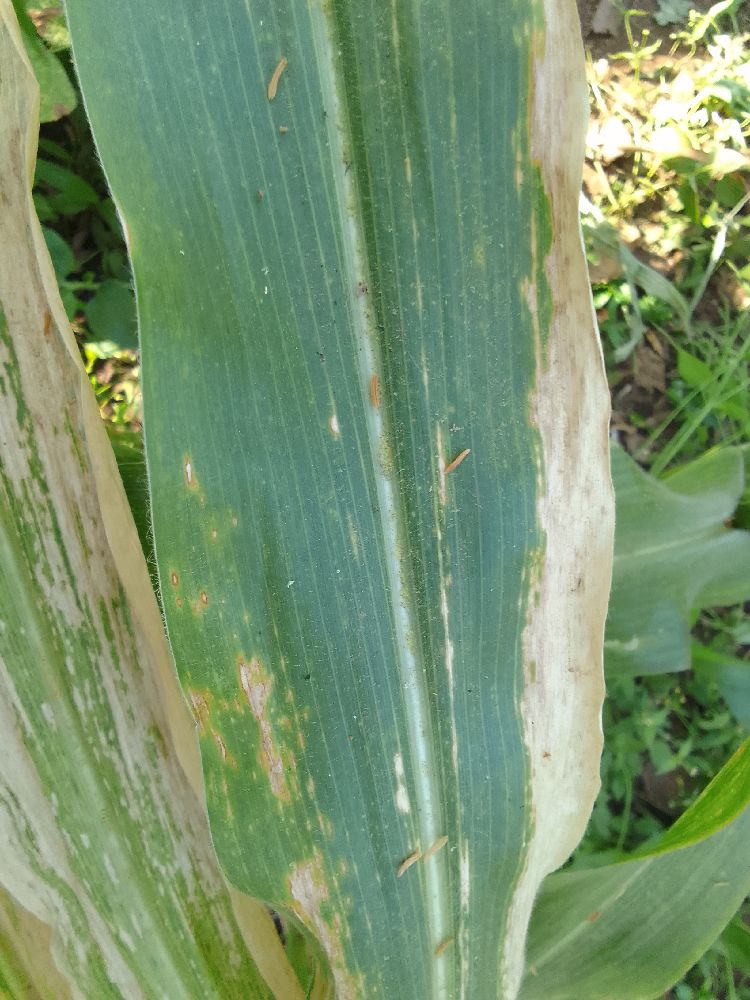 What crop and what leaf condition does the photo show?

maize, maize lethal necrosis
